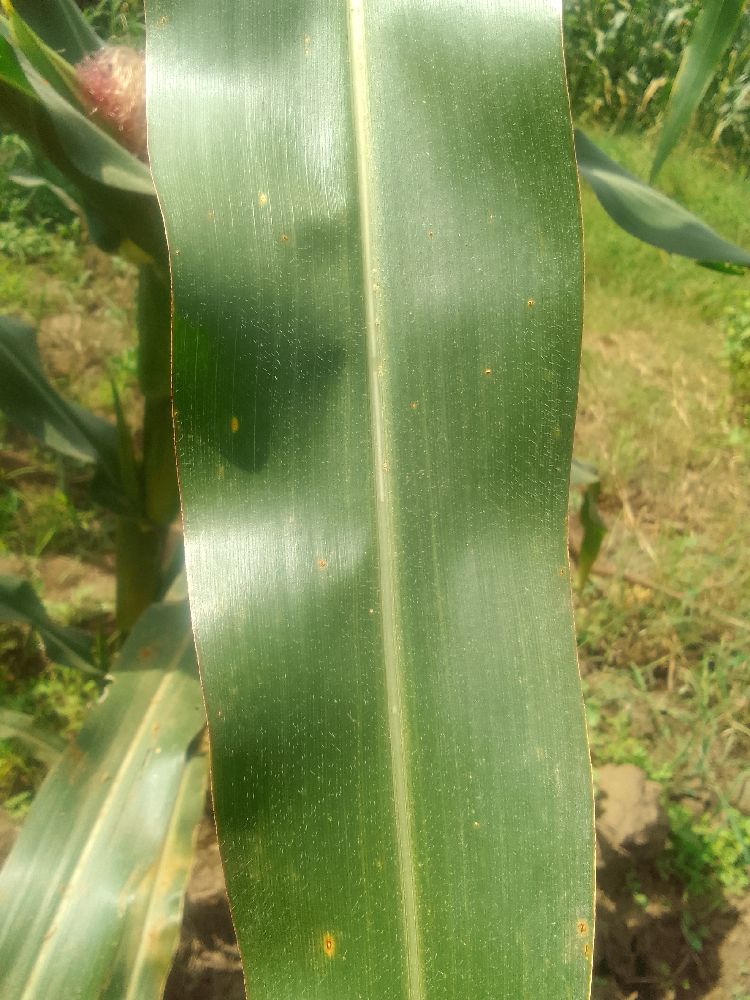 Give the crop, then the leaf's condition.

maize, healthy
